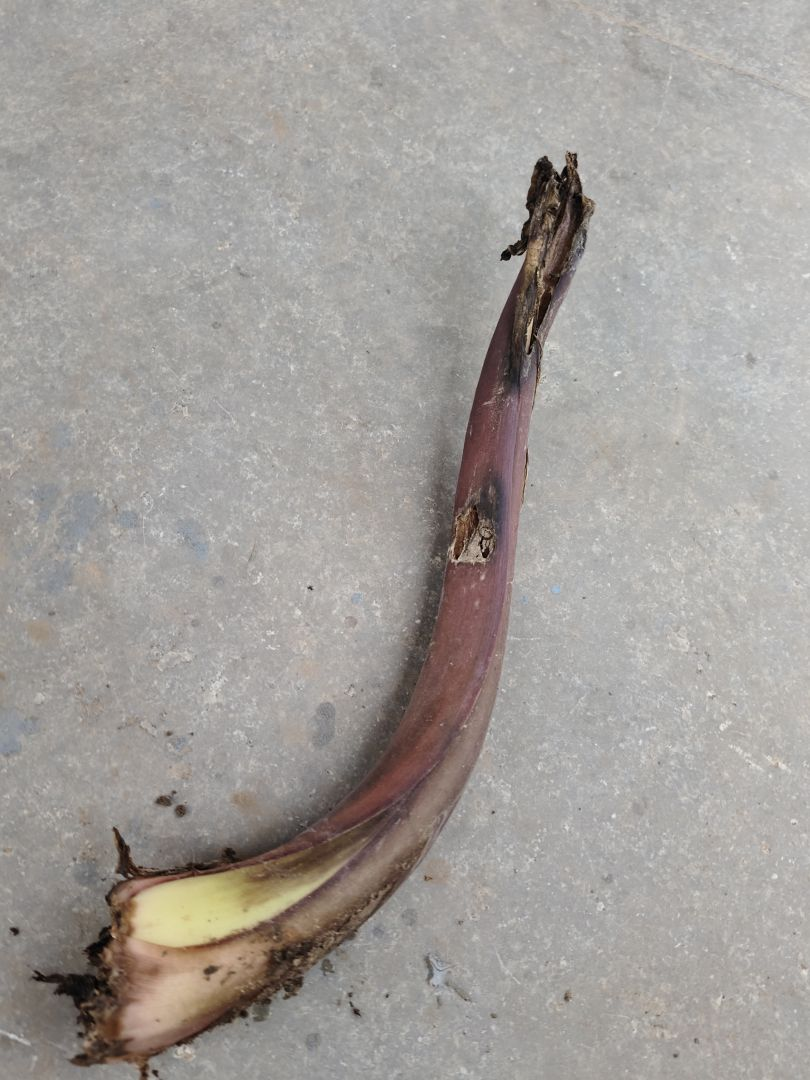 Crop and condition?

taro, root rot
